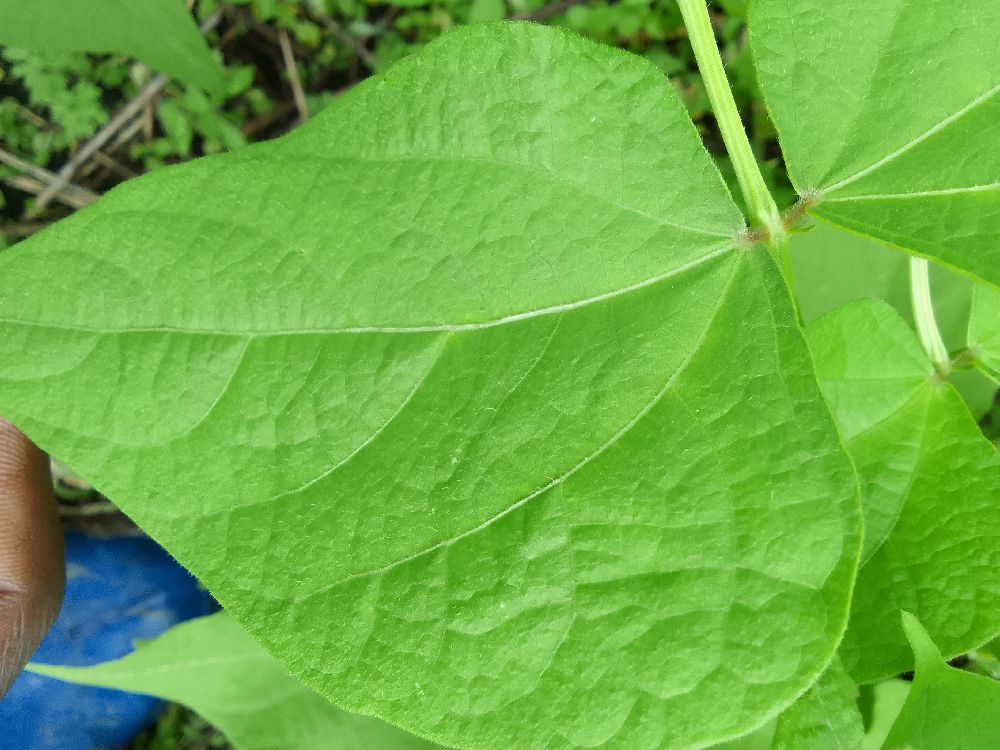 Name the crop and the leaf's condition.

common bean, healthy
